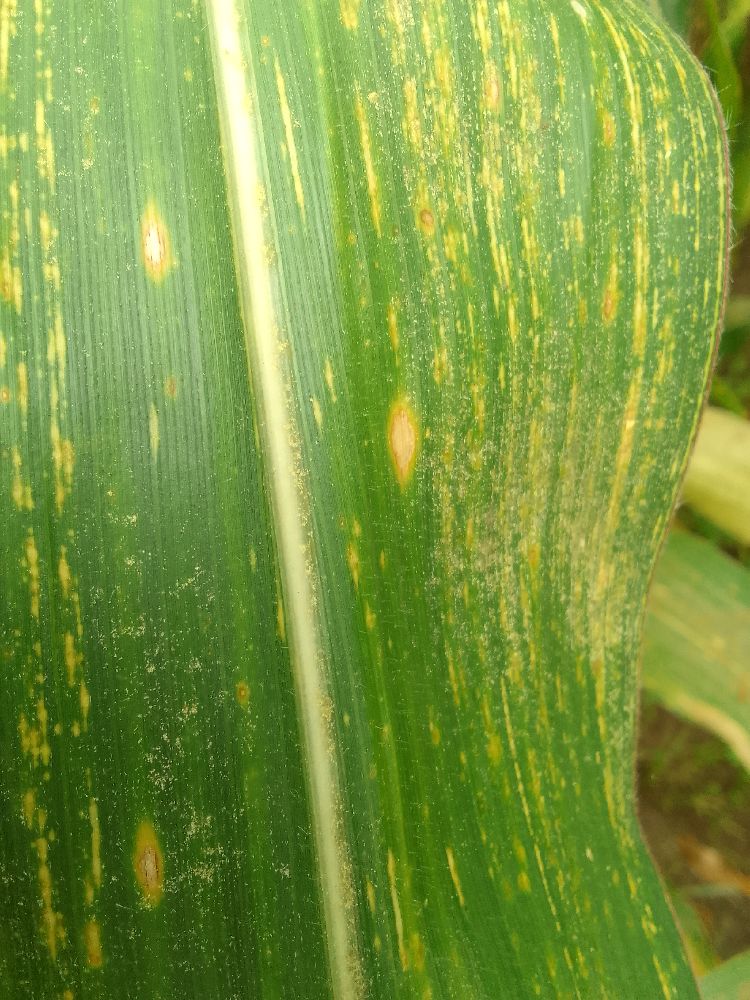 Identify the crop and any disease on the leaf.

maize, maize streak virus
